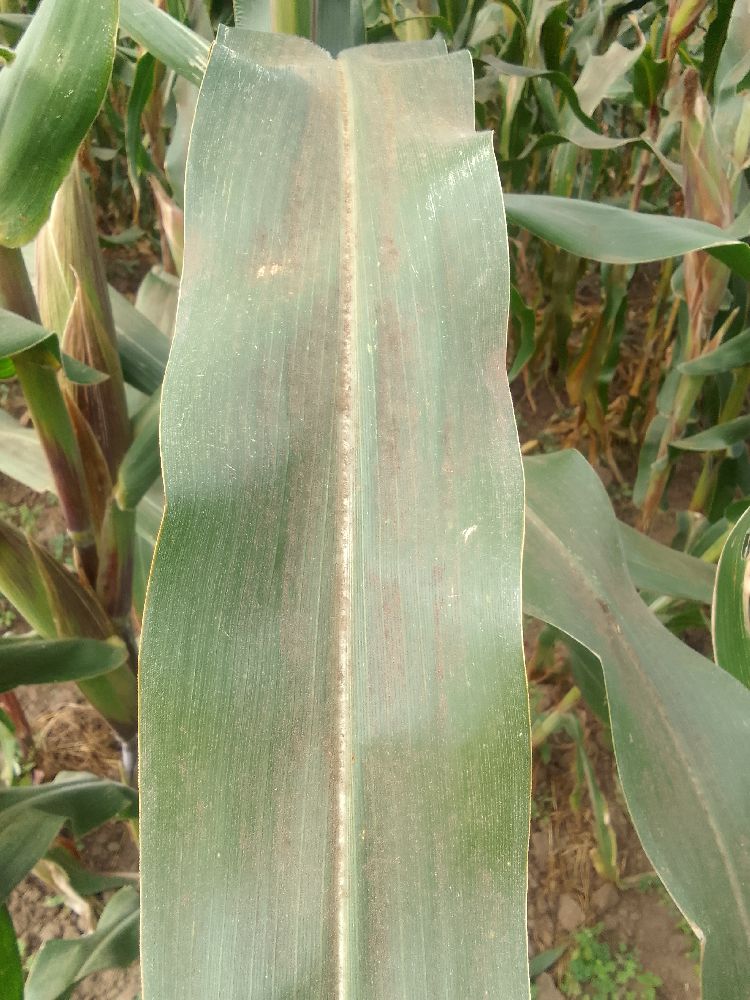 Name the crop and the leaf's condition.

maize, healthy
